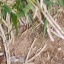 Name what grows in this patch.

grass
